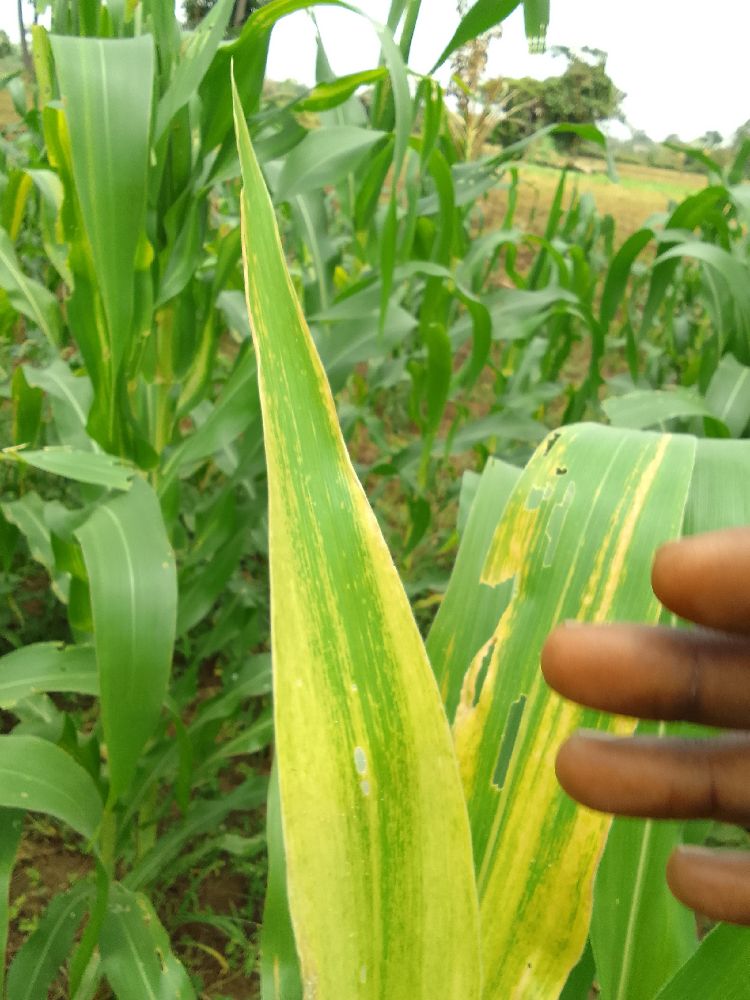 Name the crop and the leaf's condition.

maize, maize lethal necrosis
